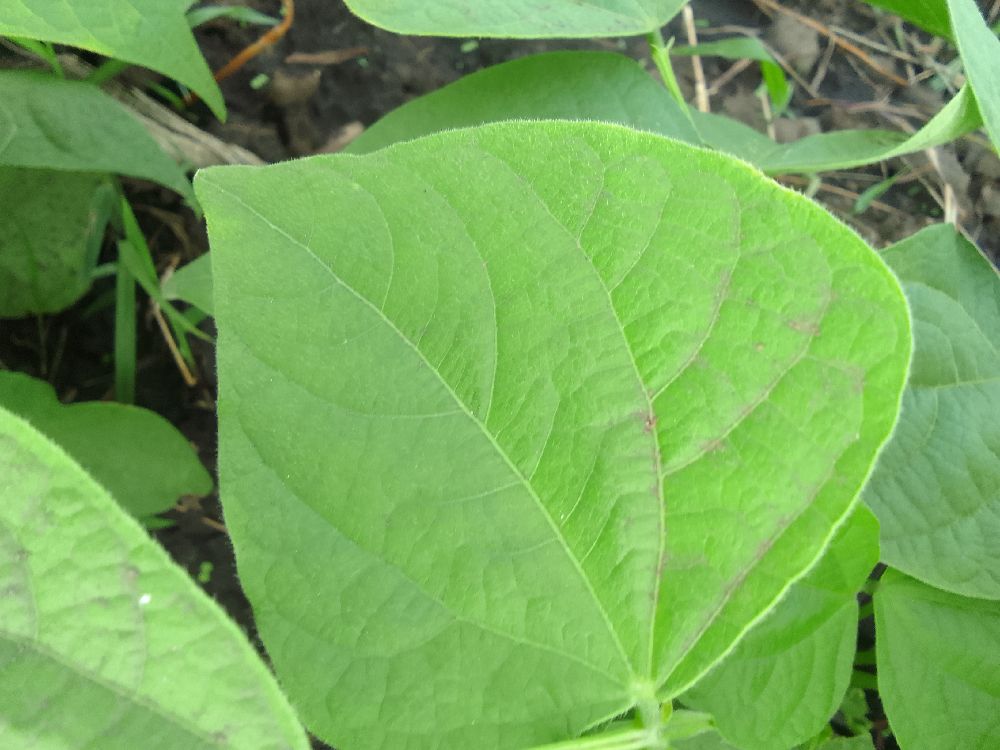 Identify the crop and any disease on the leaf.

common bean, healthy
